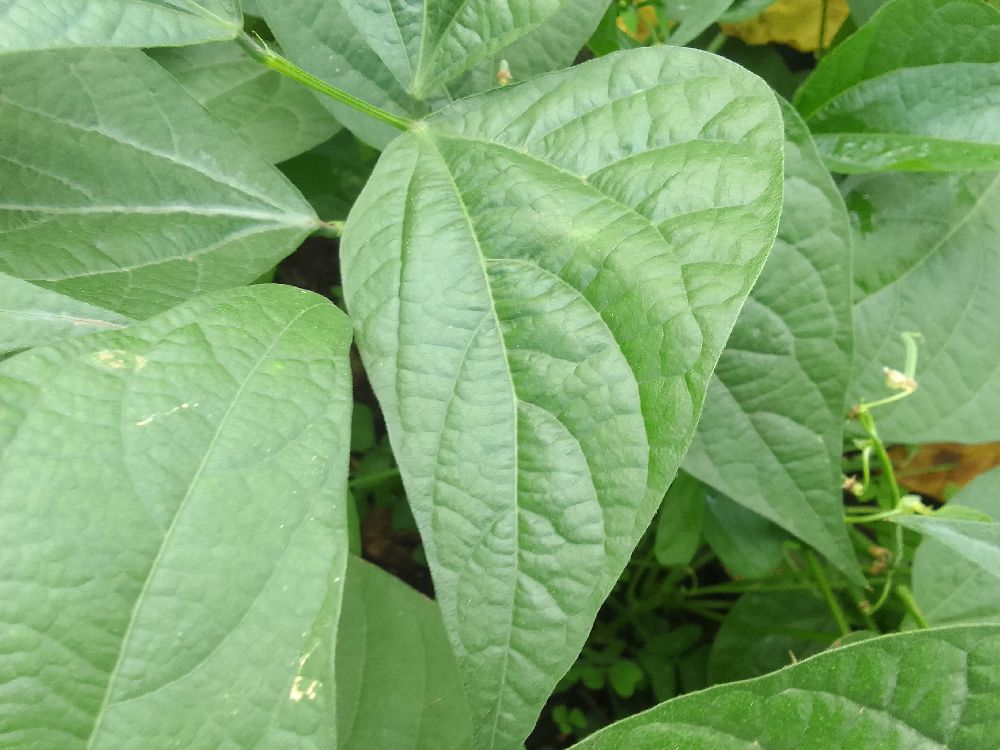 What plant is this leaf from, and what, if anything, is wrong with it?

common bean, healthy
